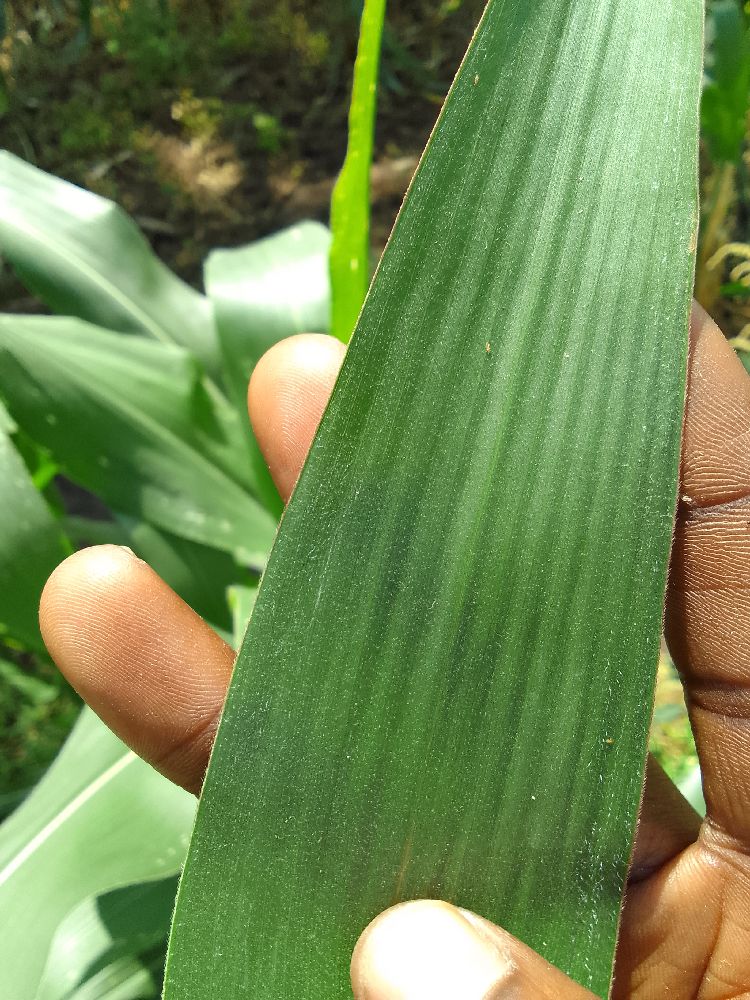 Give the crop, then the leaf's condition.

maize, healthy
